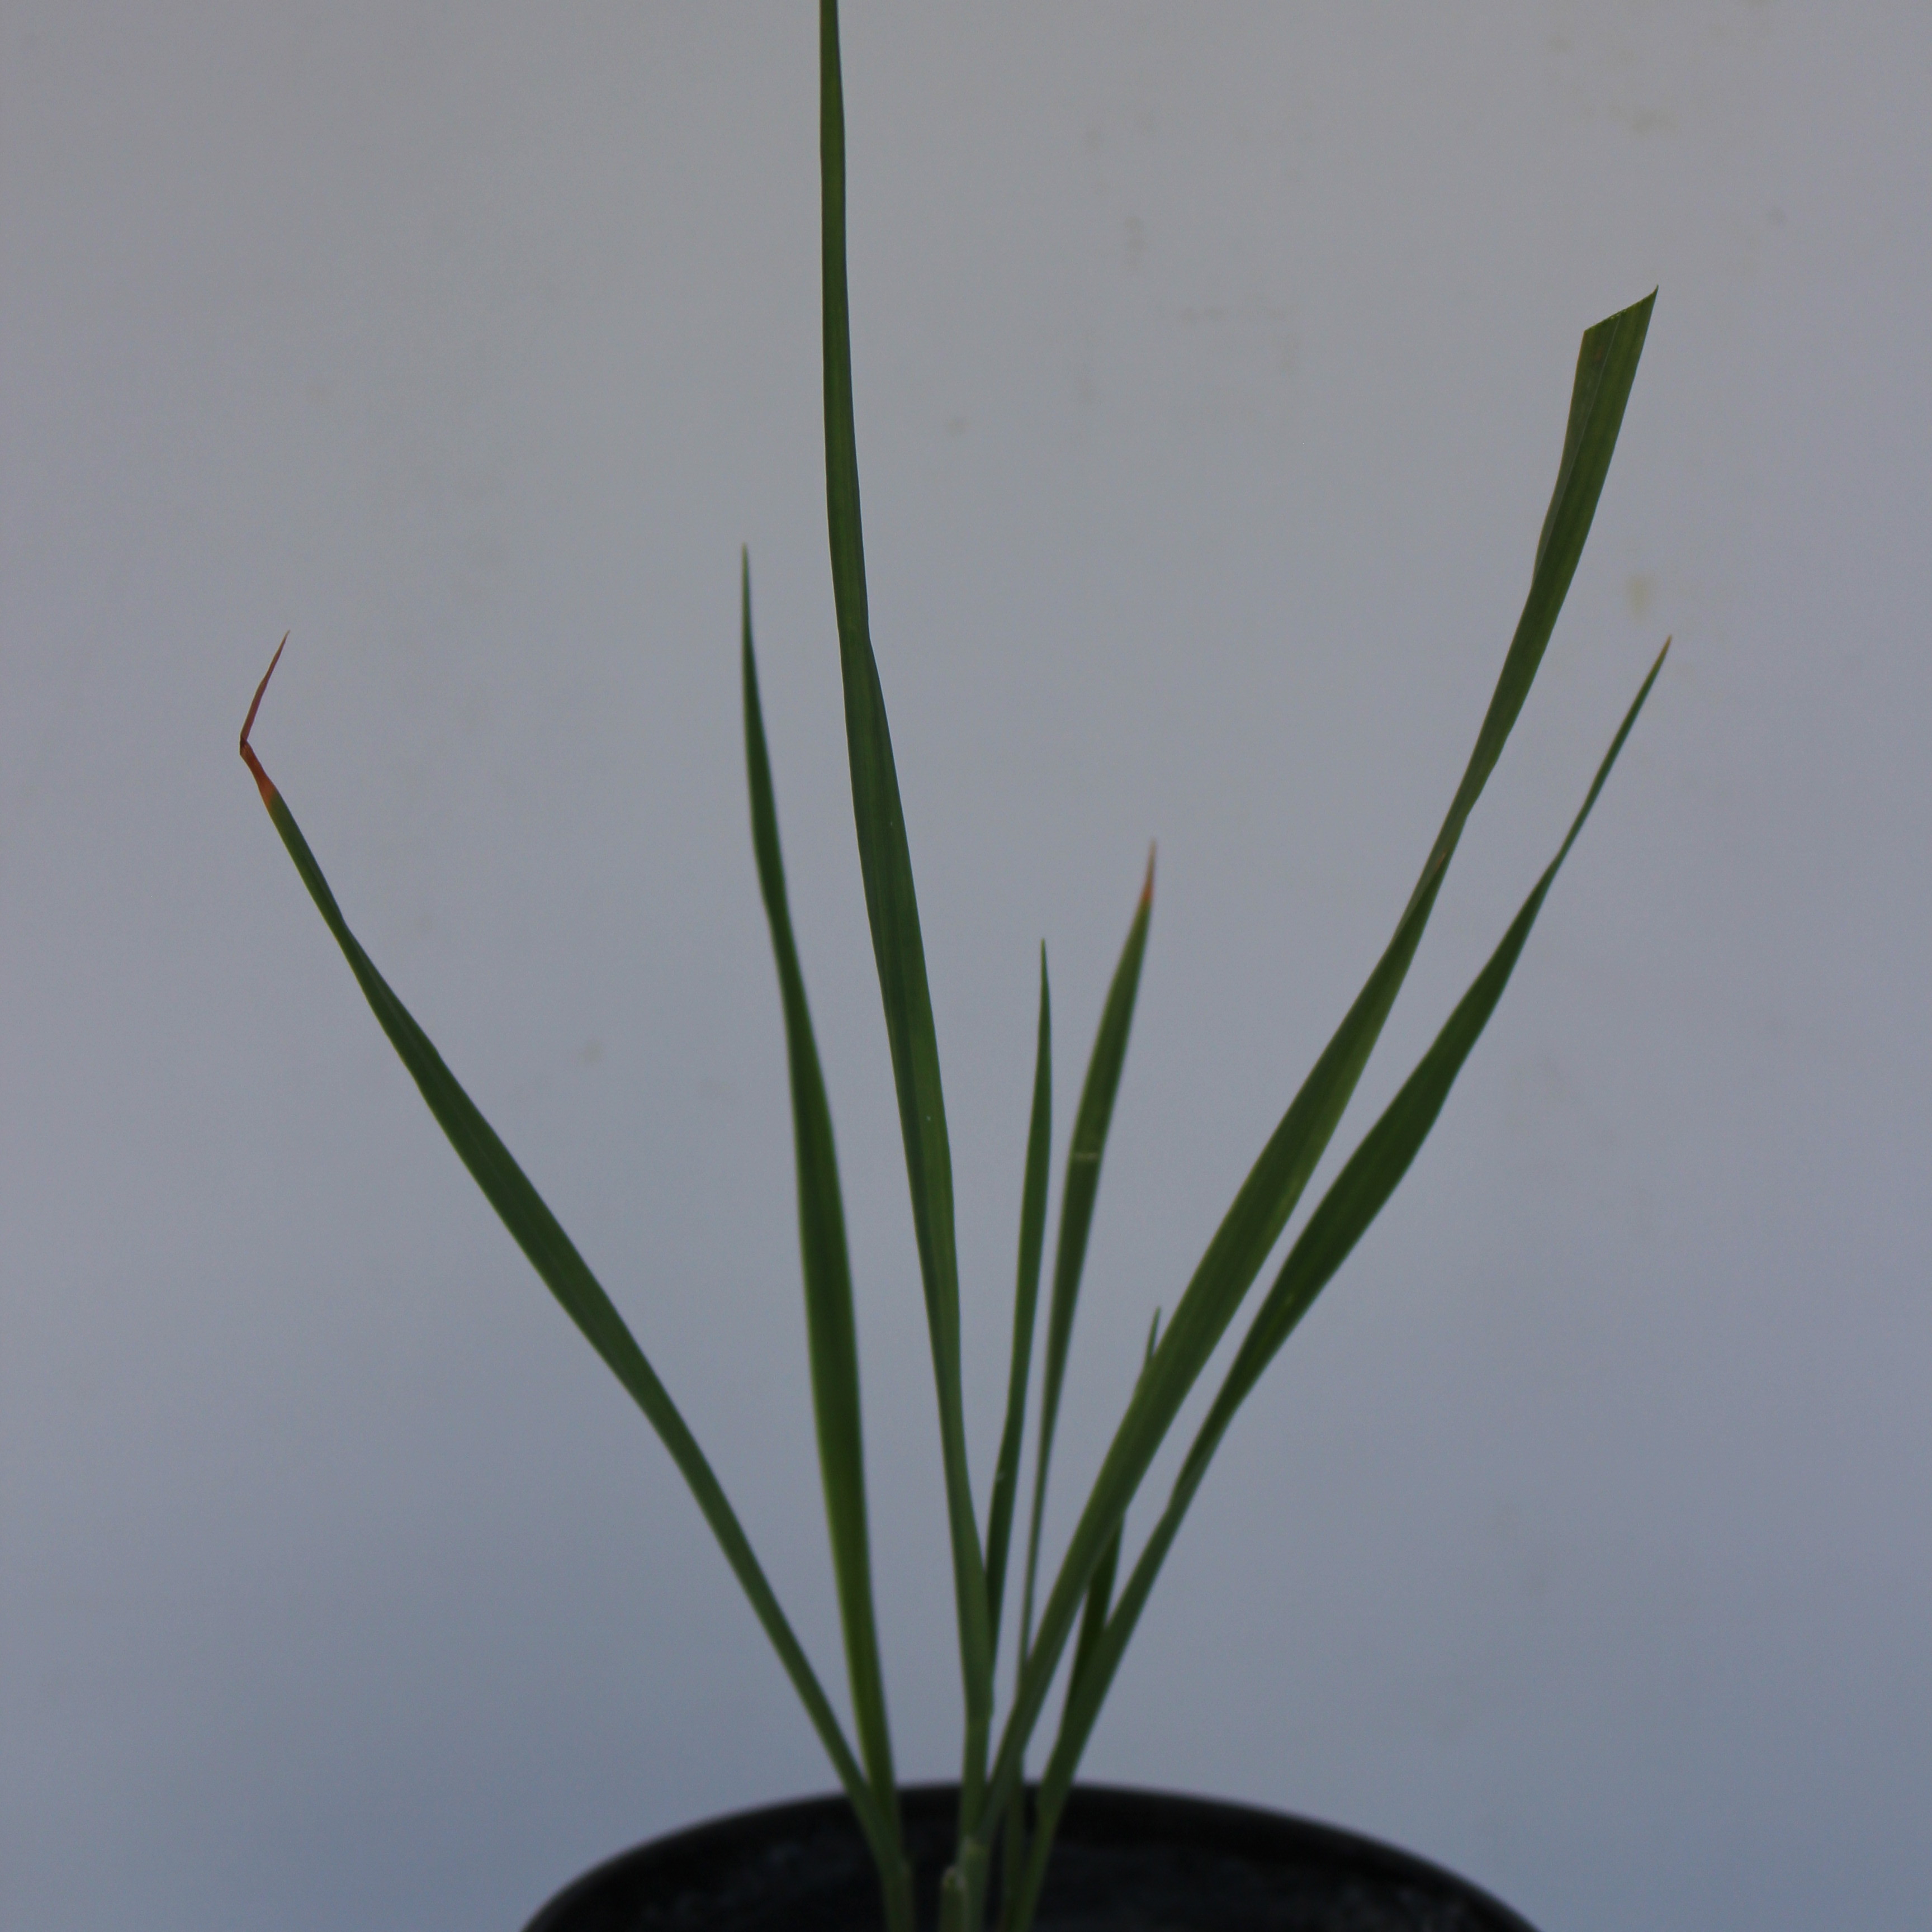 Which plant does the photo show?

Avena sterilis
